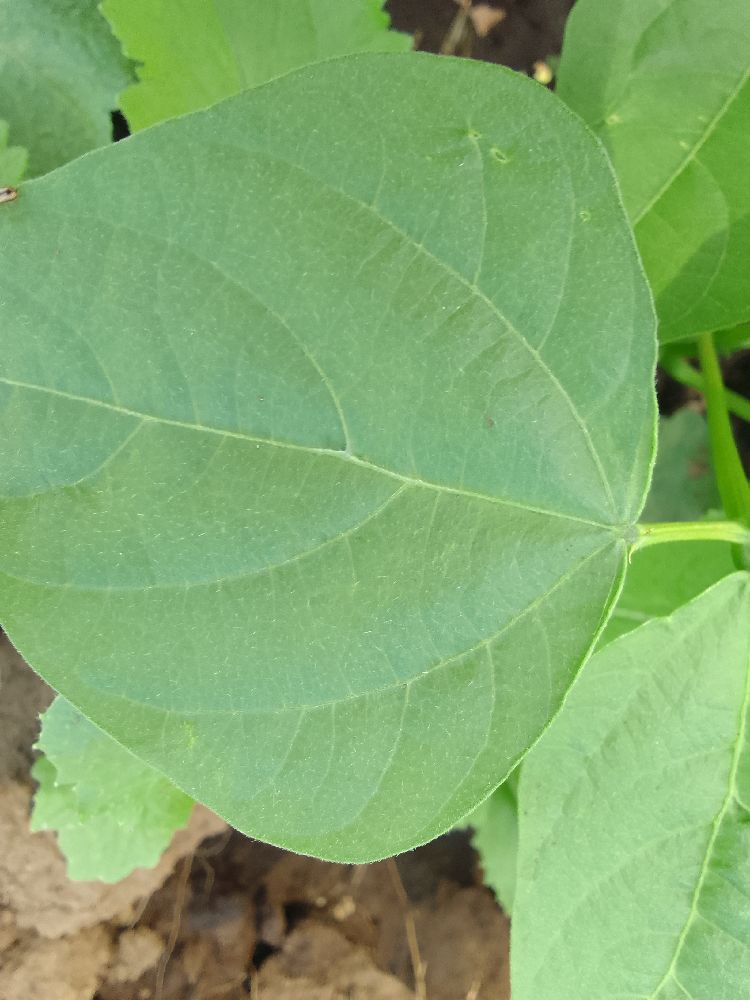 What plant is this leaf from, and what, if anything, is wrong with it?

common bean, healthy
